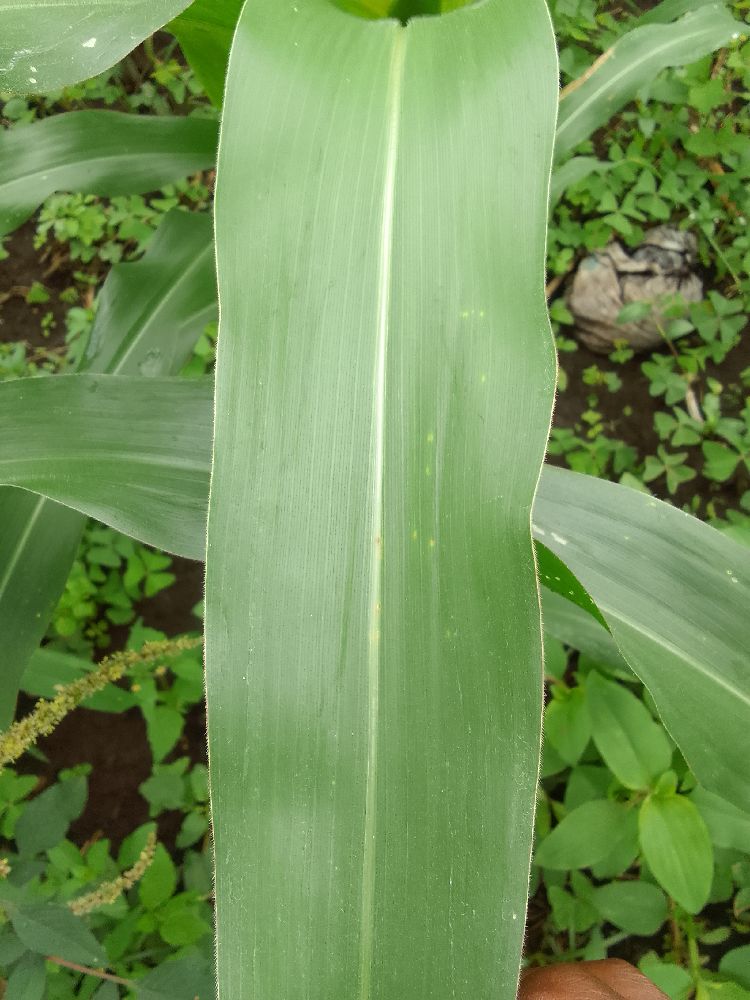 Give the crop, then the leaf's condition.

maize, healthy
